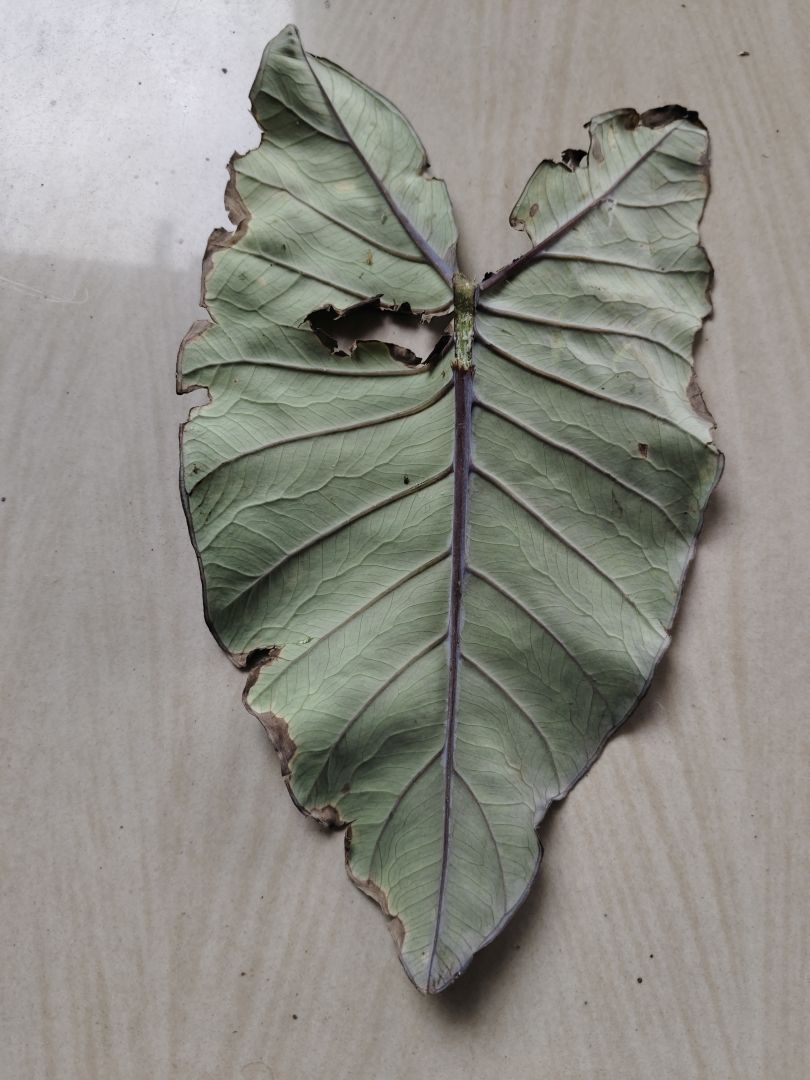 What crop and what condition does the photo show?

taro, leaf blight
